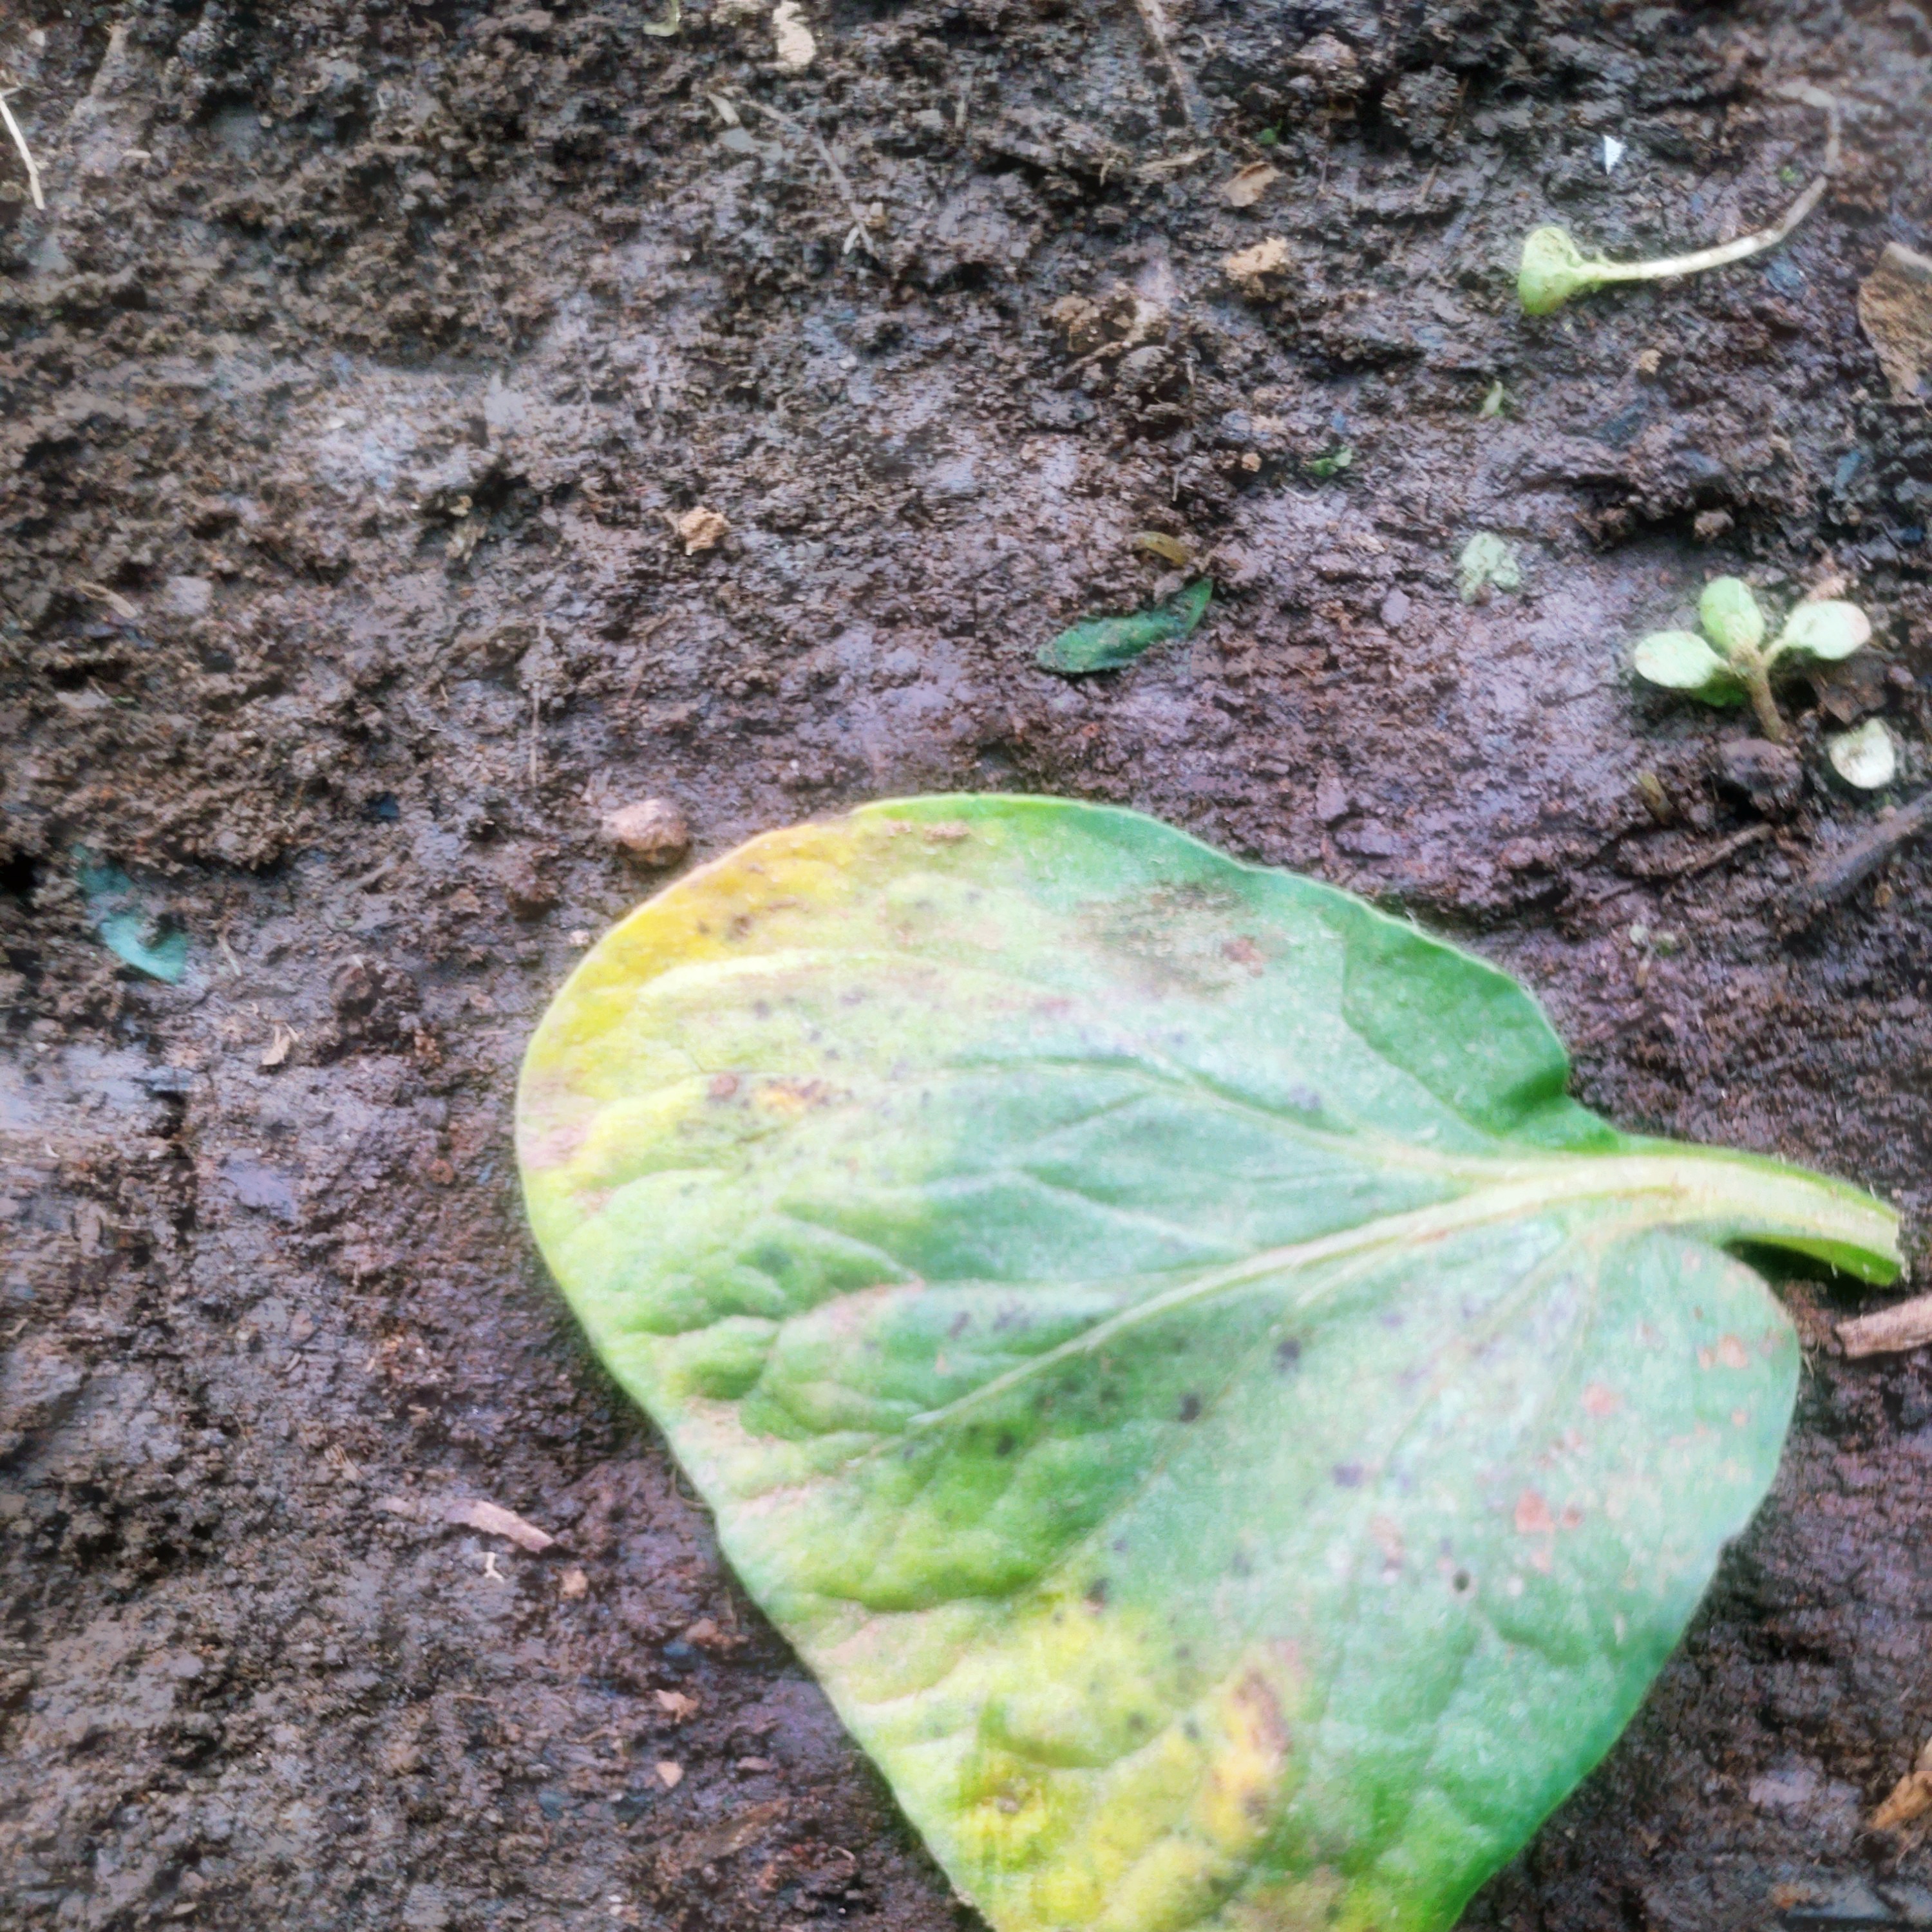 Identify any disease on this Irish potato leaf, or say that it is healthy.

late blight
